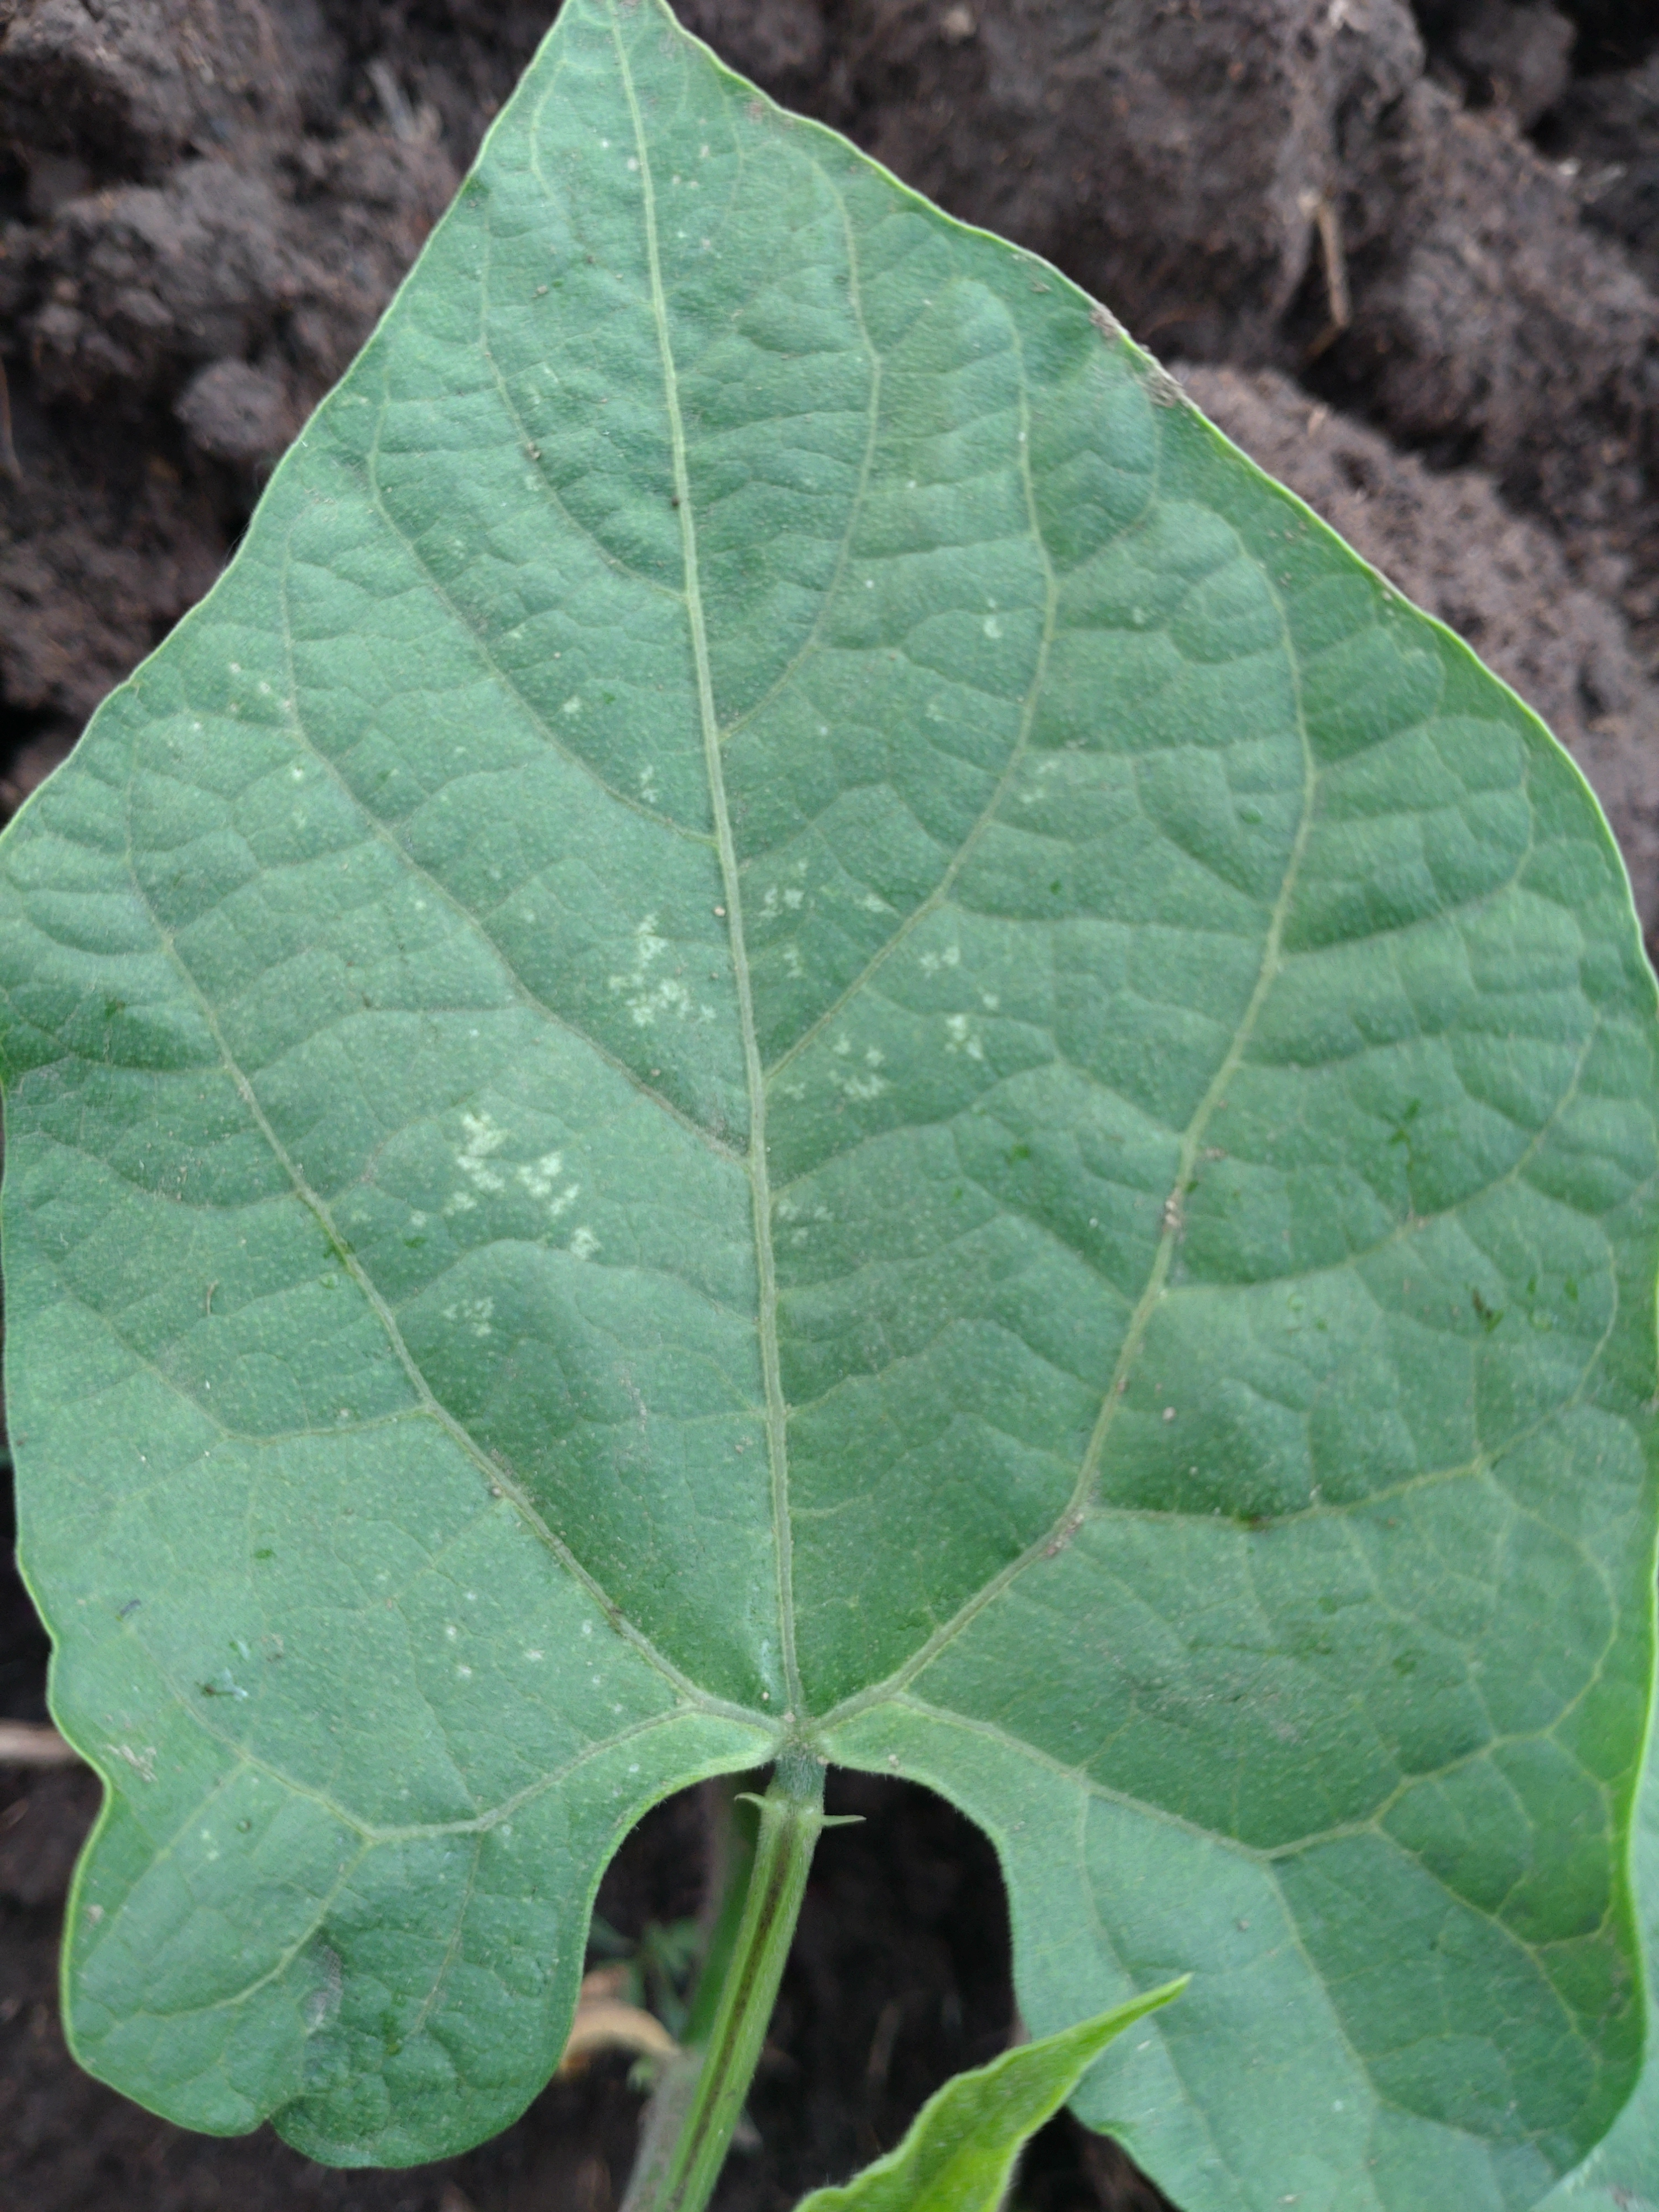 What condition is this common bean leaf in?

healthy
